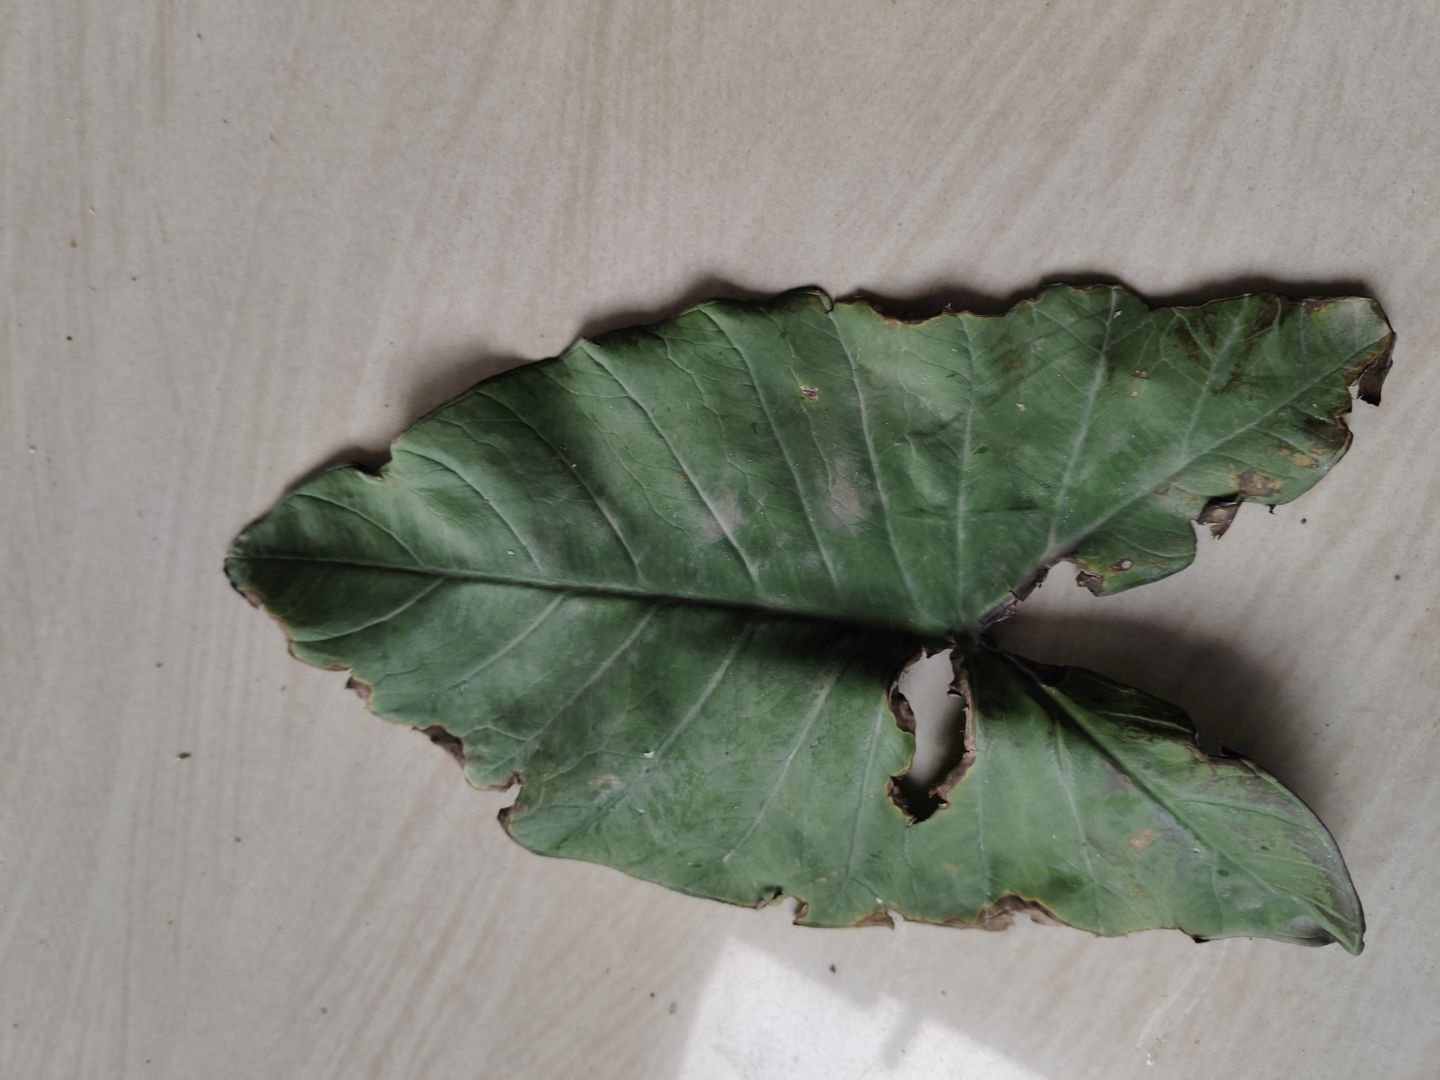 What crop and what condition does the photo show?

taro, leaf blight
